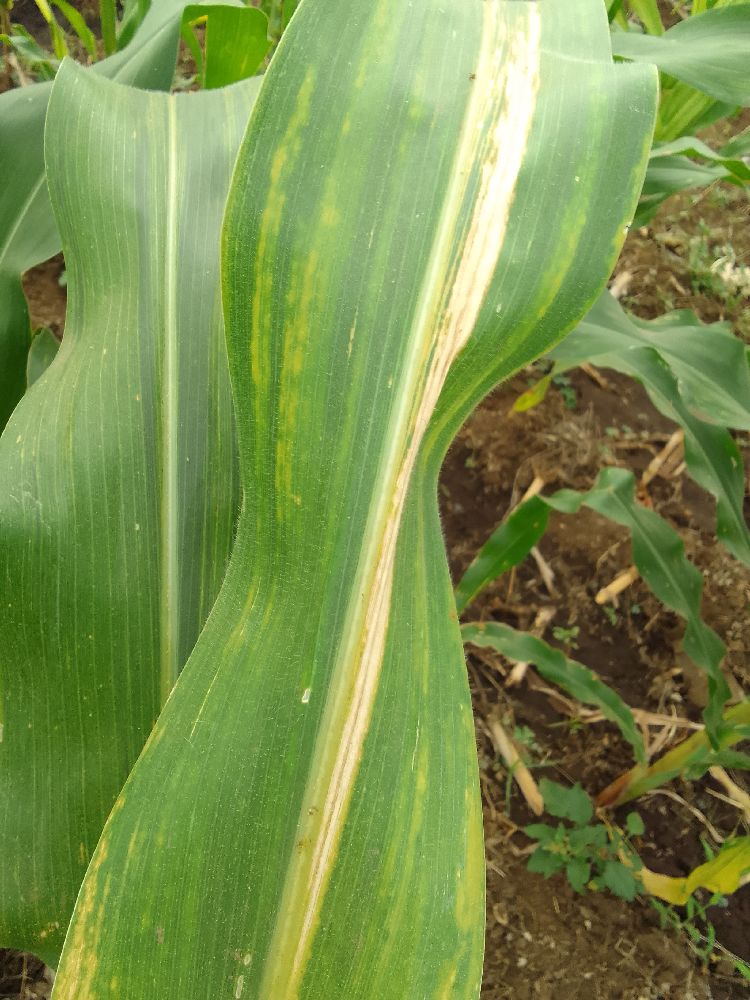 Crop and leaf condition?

maize, maize lethal necrosis
